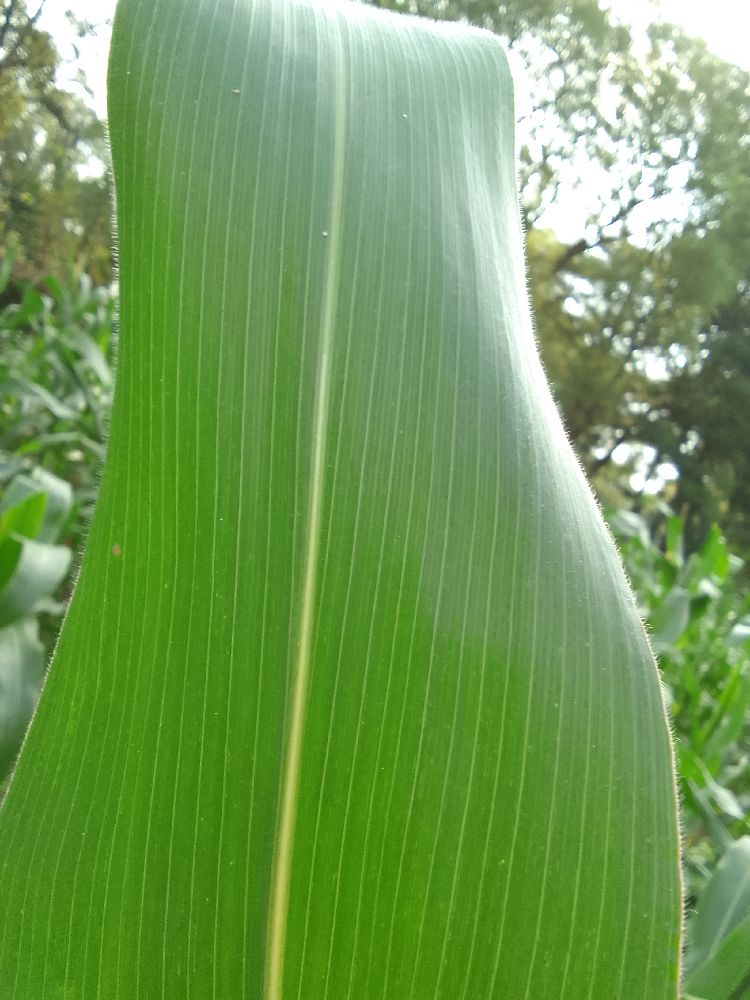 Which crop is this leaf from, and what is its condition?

maize, healthy
